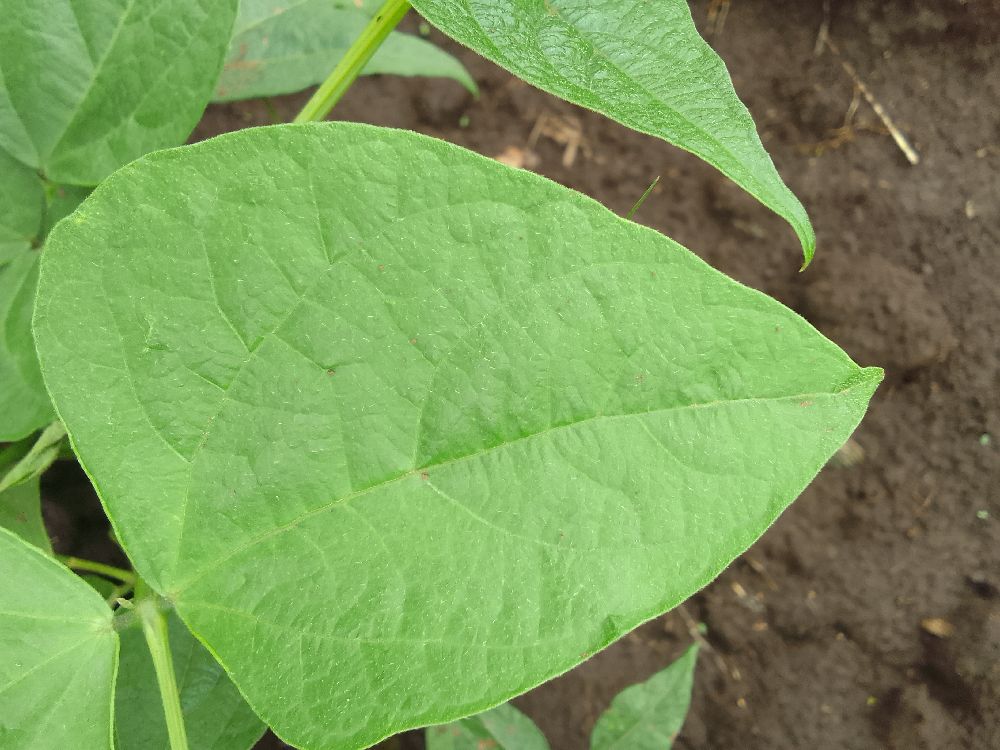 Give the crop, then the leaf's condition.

common bean, healthy
